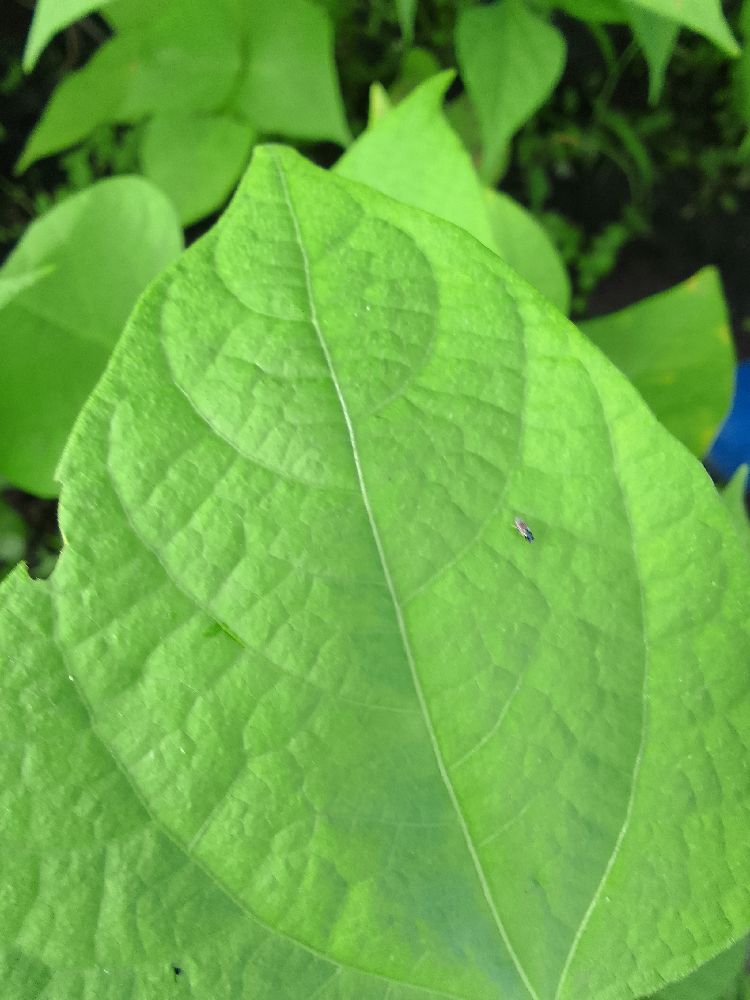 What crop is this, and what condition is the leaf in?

common bean, healthy
